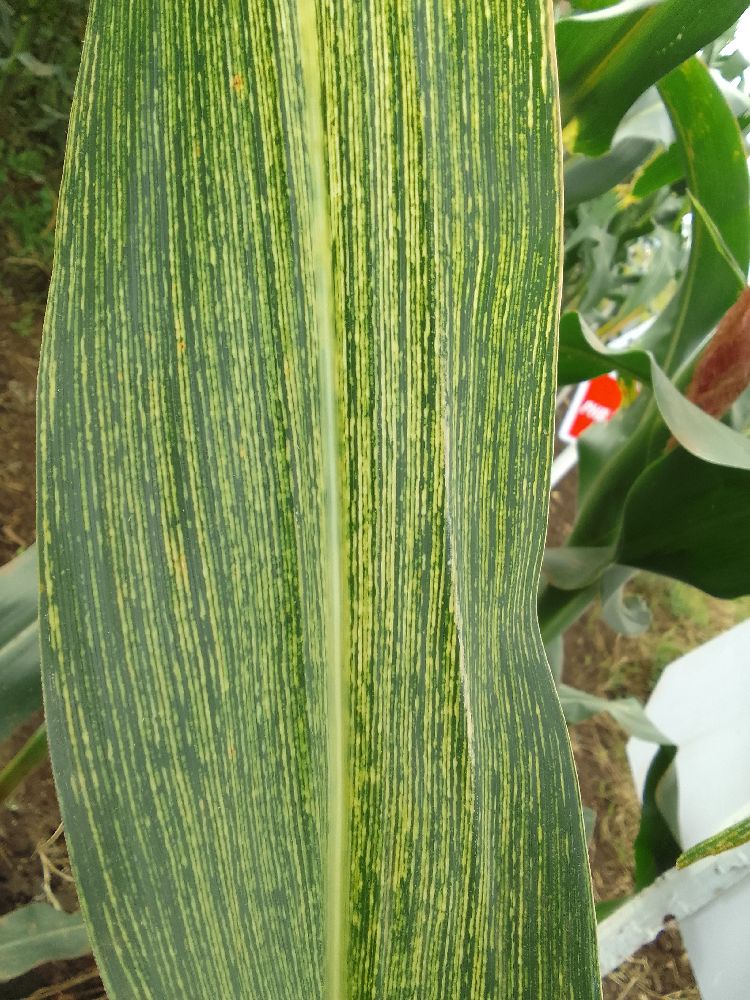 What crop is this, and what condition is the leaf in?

maize, maize streak virus
